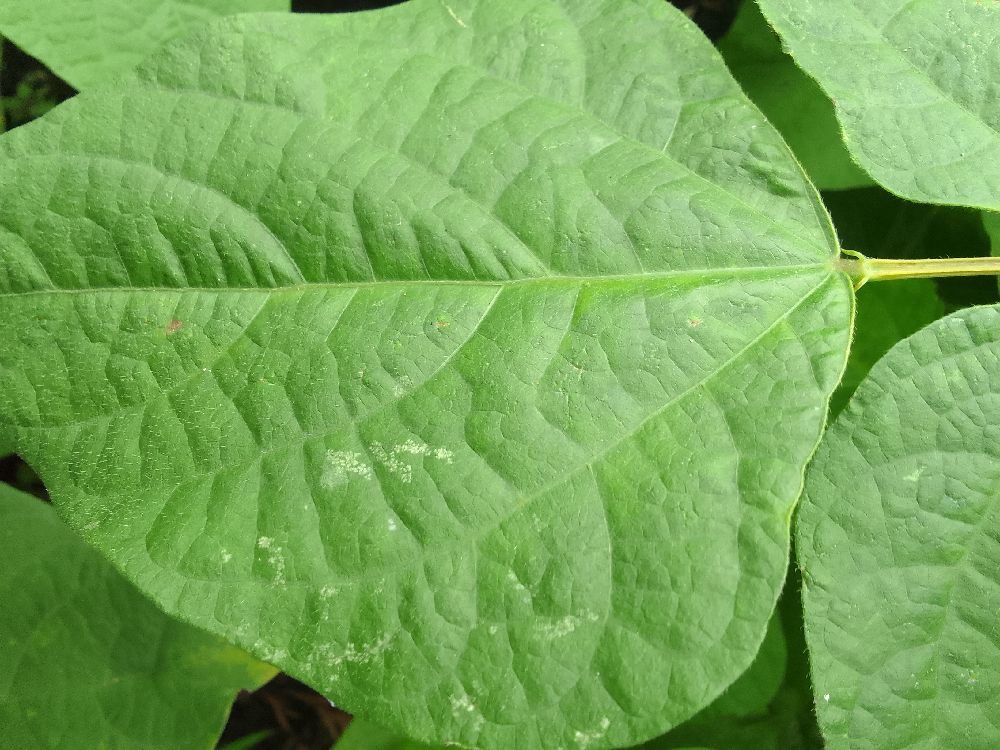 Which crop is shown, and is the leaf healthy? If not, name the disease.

common bean, healthy
